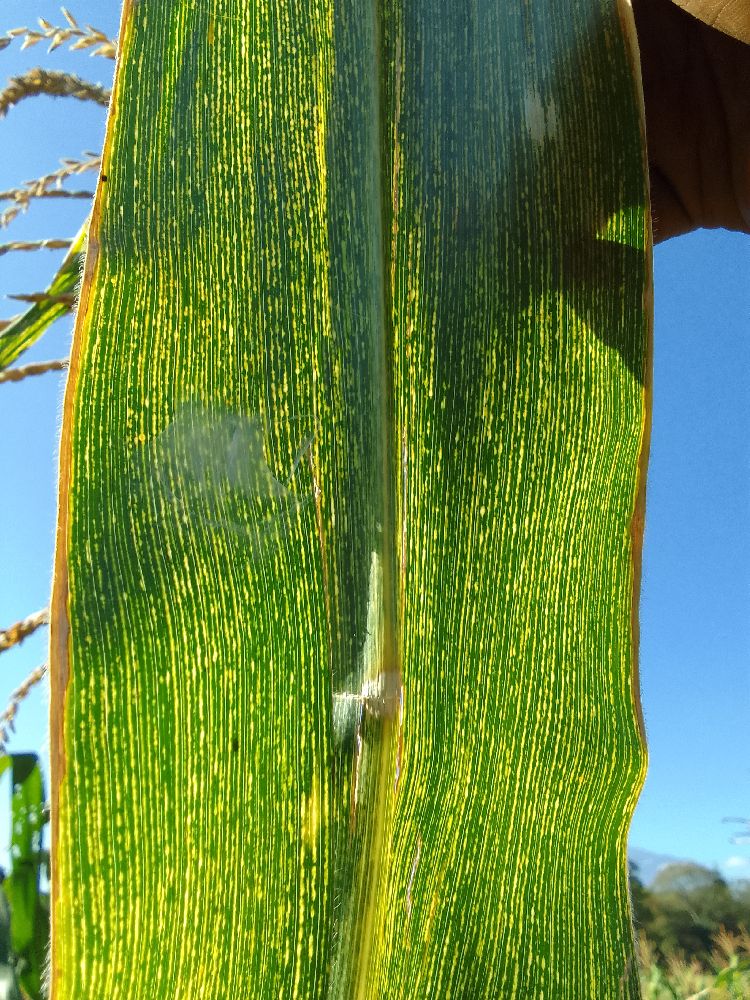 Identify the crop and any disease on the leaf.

maize, maize streak virus
